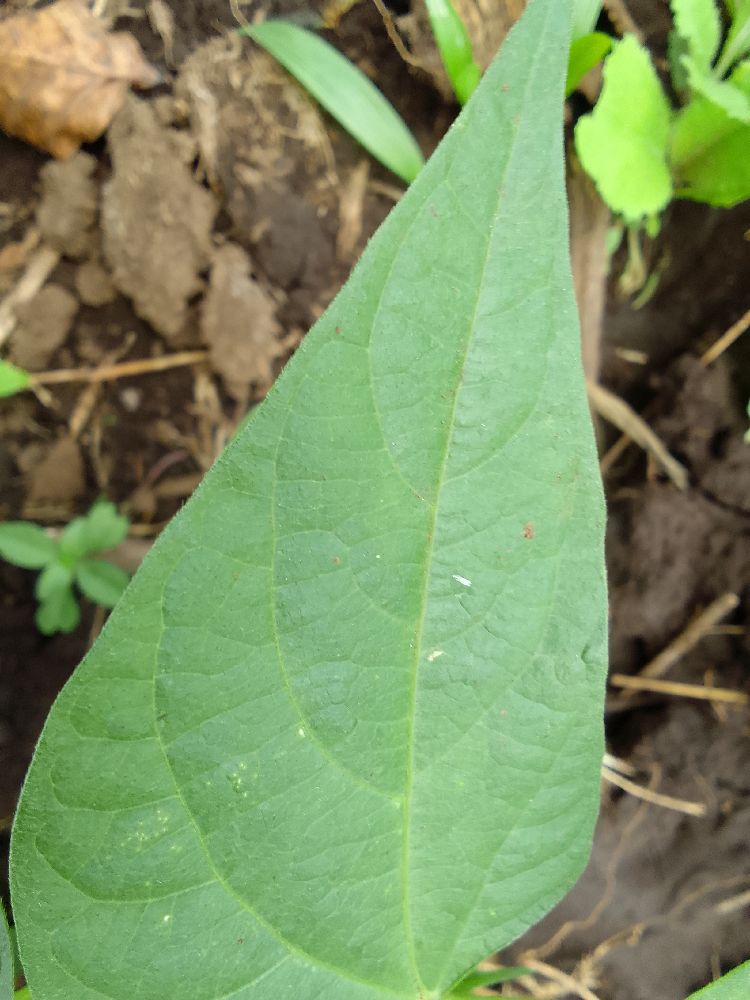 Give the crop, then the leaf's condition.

common bean, healthy
